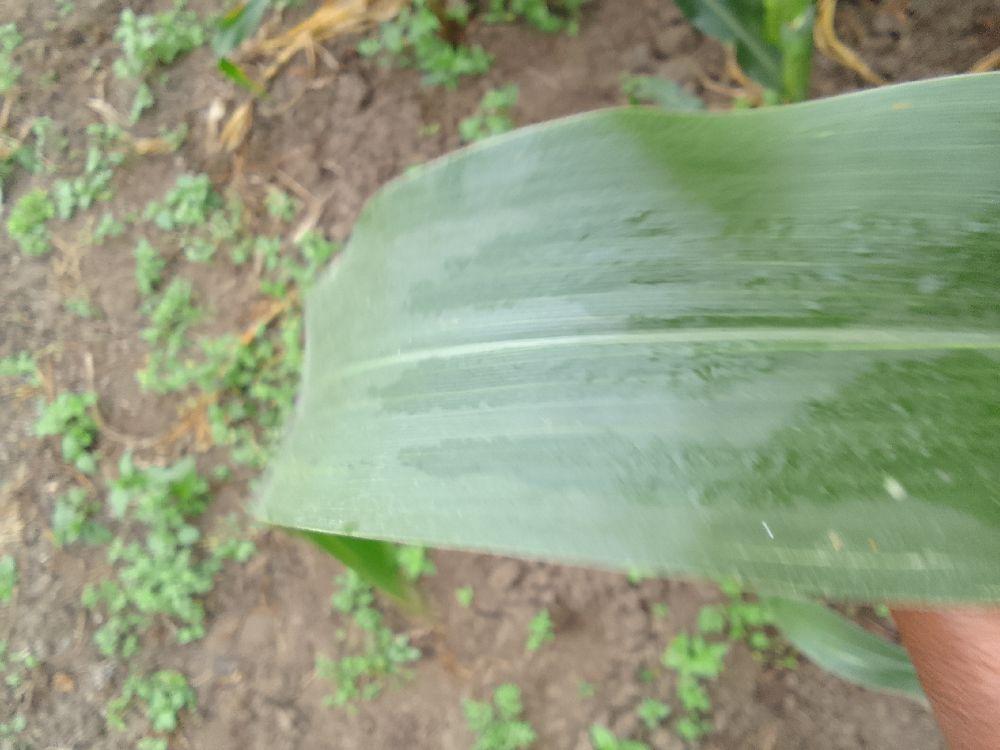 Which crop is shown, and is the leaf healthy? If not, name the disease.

maize, healthy
